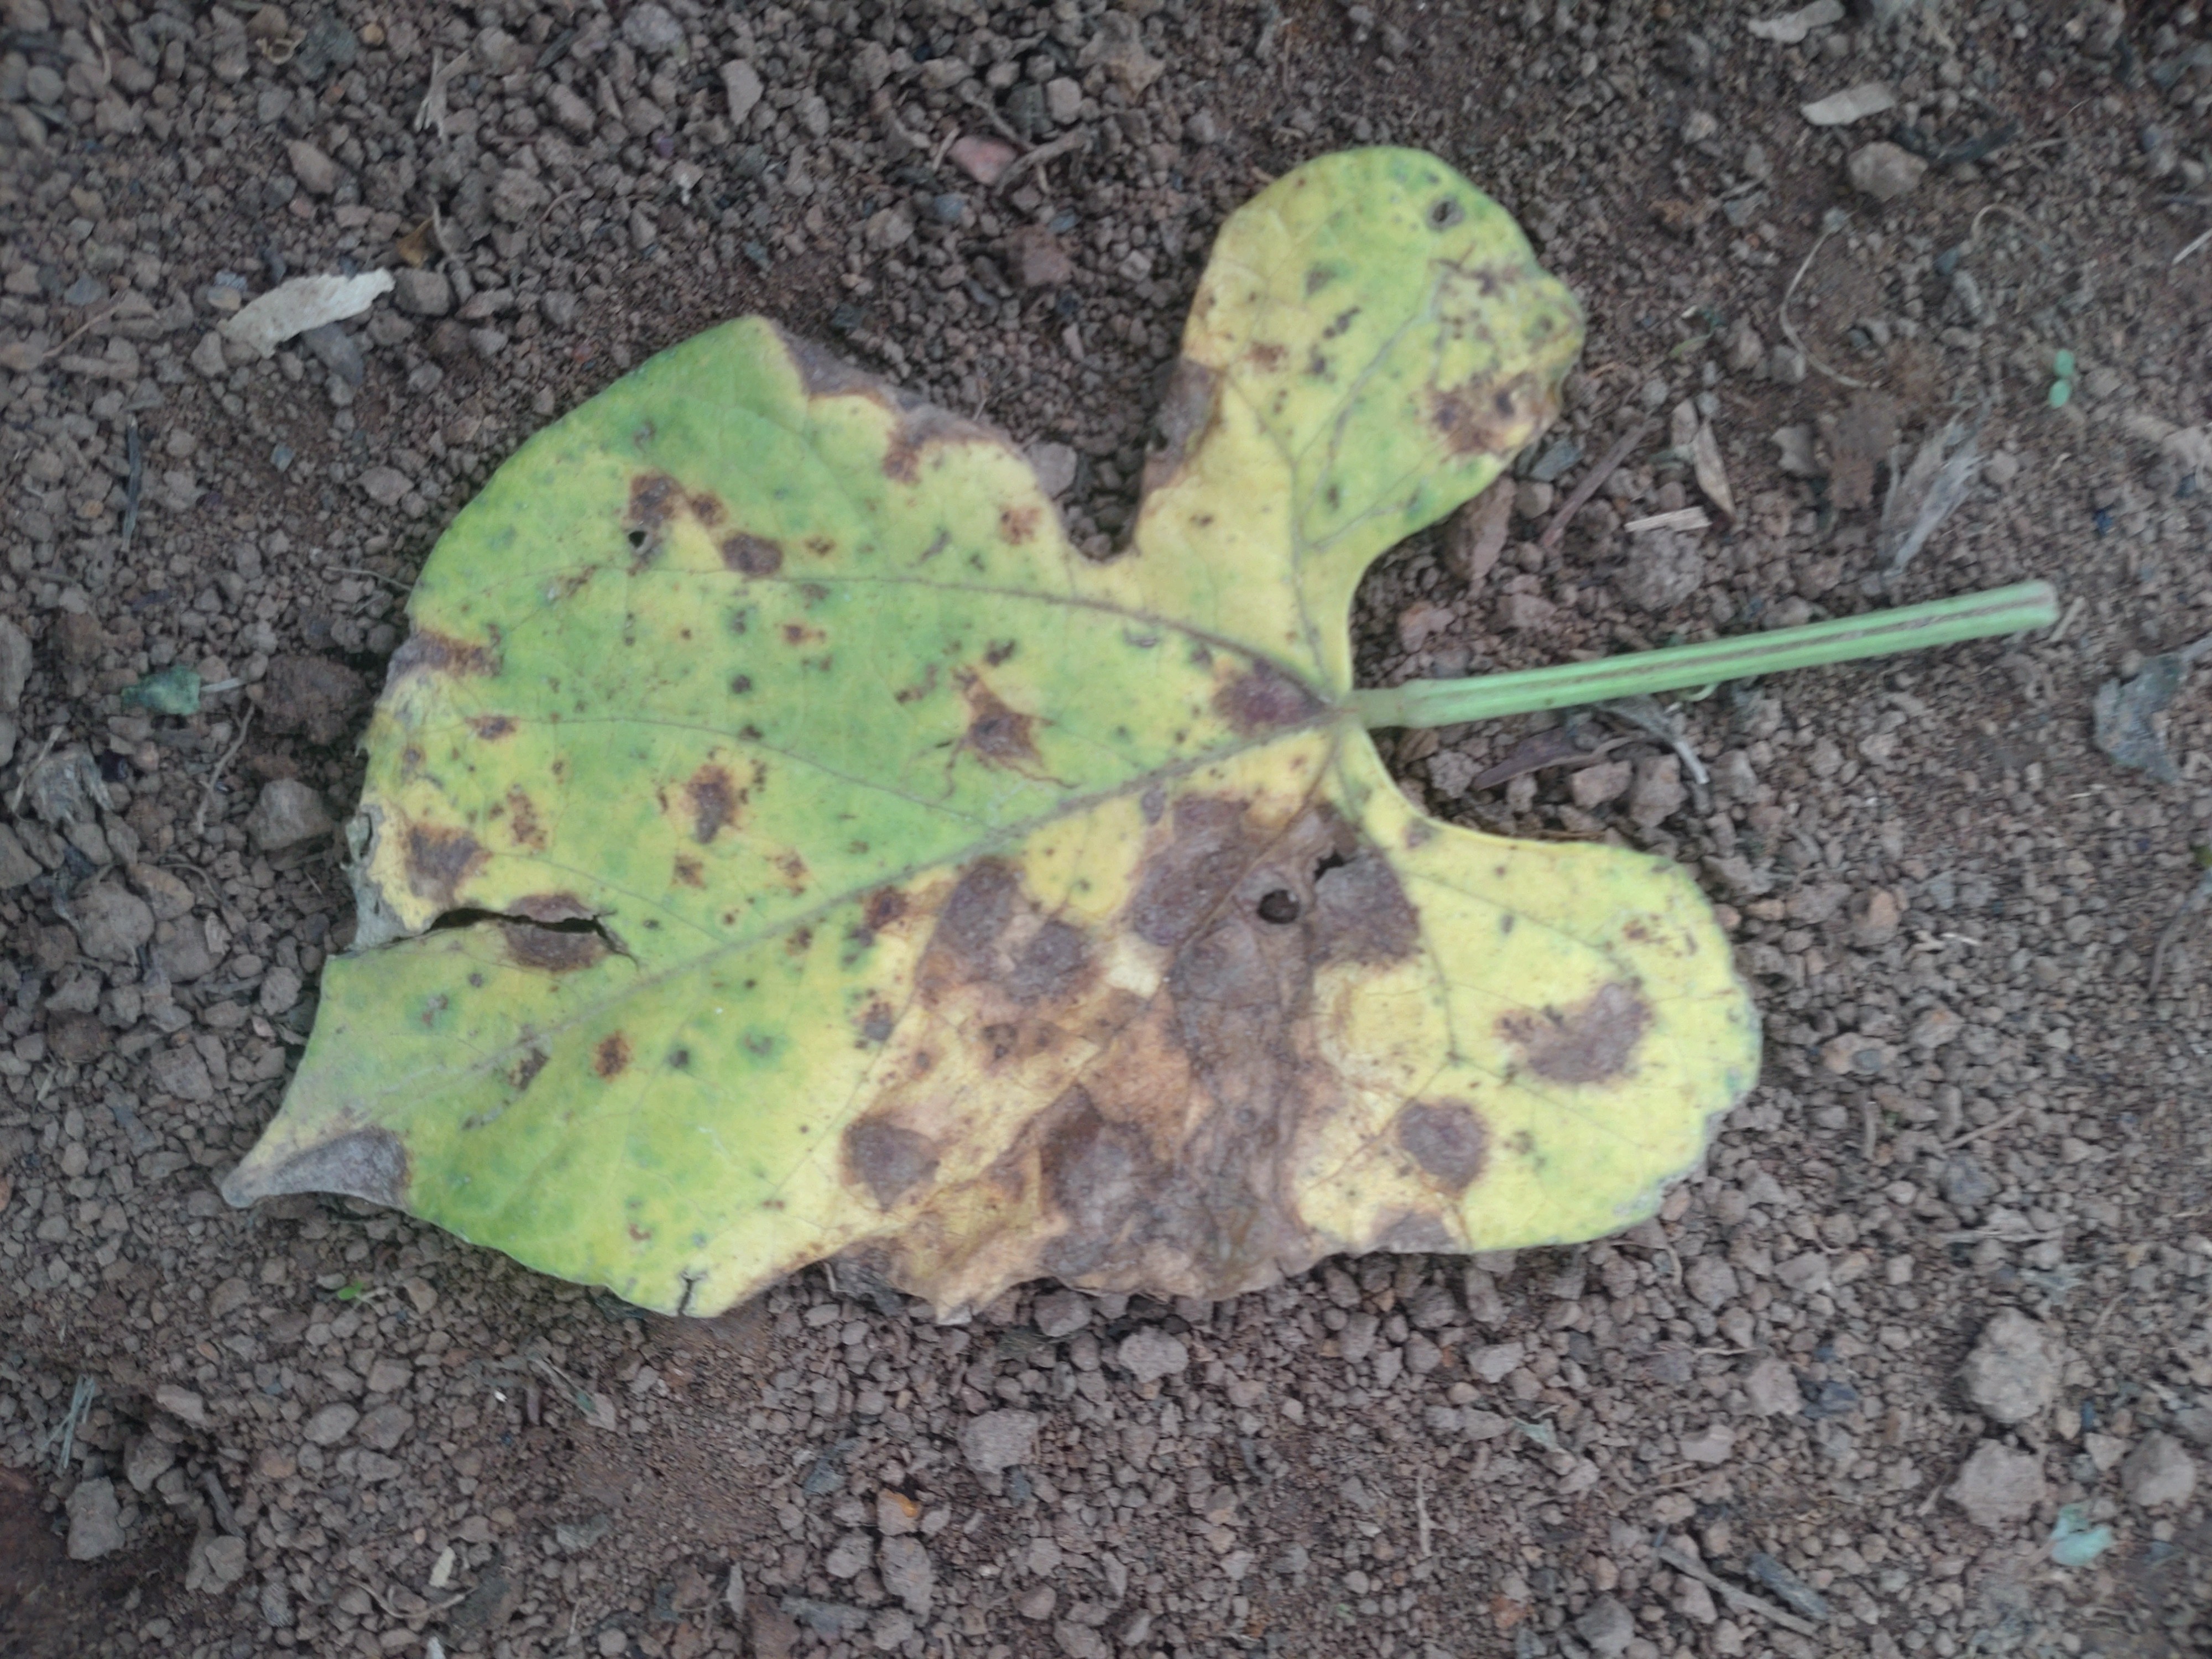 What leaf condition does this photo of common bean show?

anthracnose
